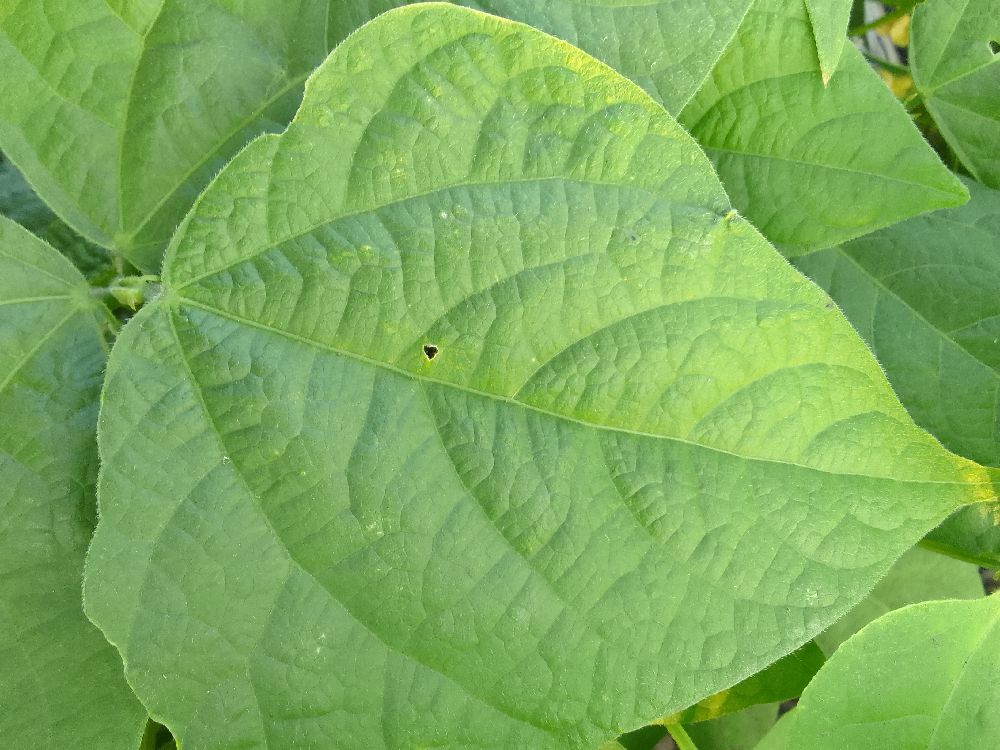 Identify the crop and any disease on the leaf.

common bean, healthy
